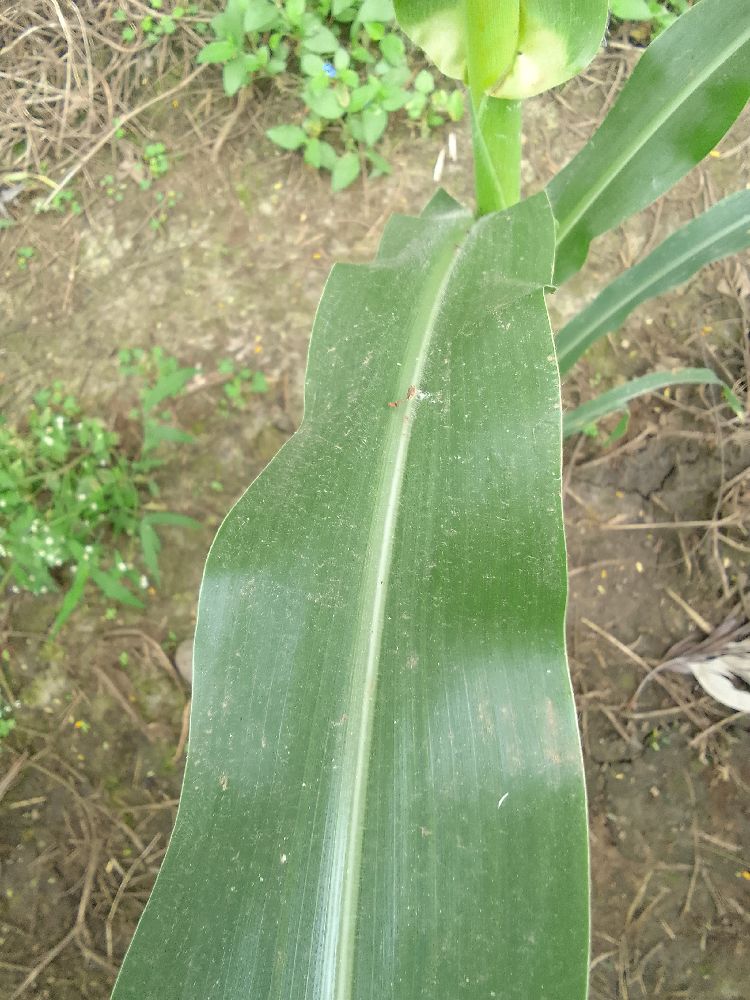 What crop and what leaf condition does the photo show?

maize, healthy
